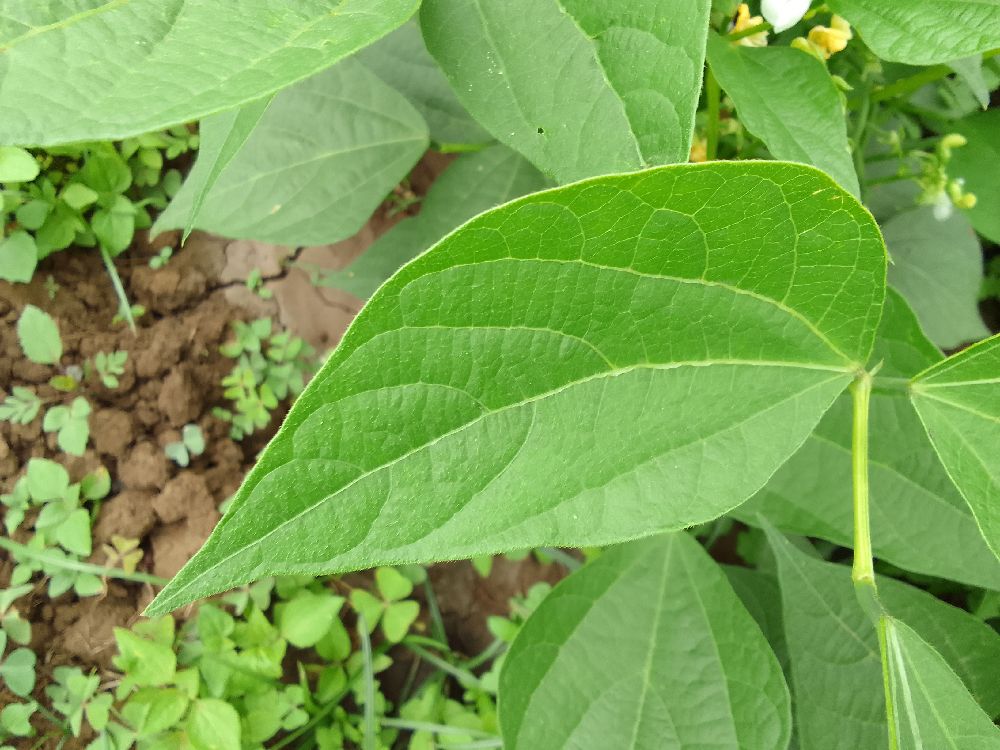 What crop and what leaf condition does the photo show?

common bean, healthy
